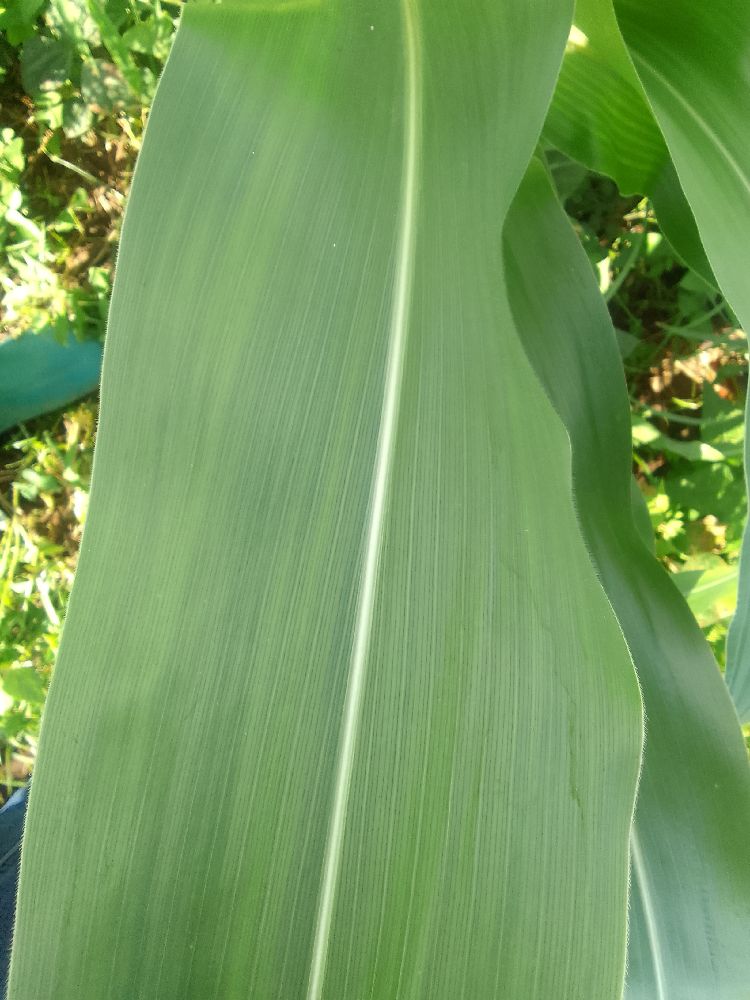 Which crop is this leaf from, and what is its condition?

maize, healthy
